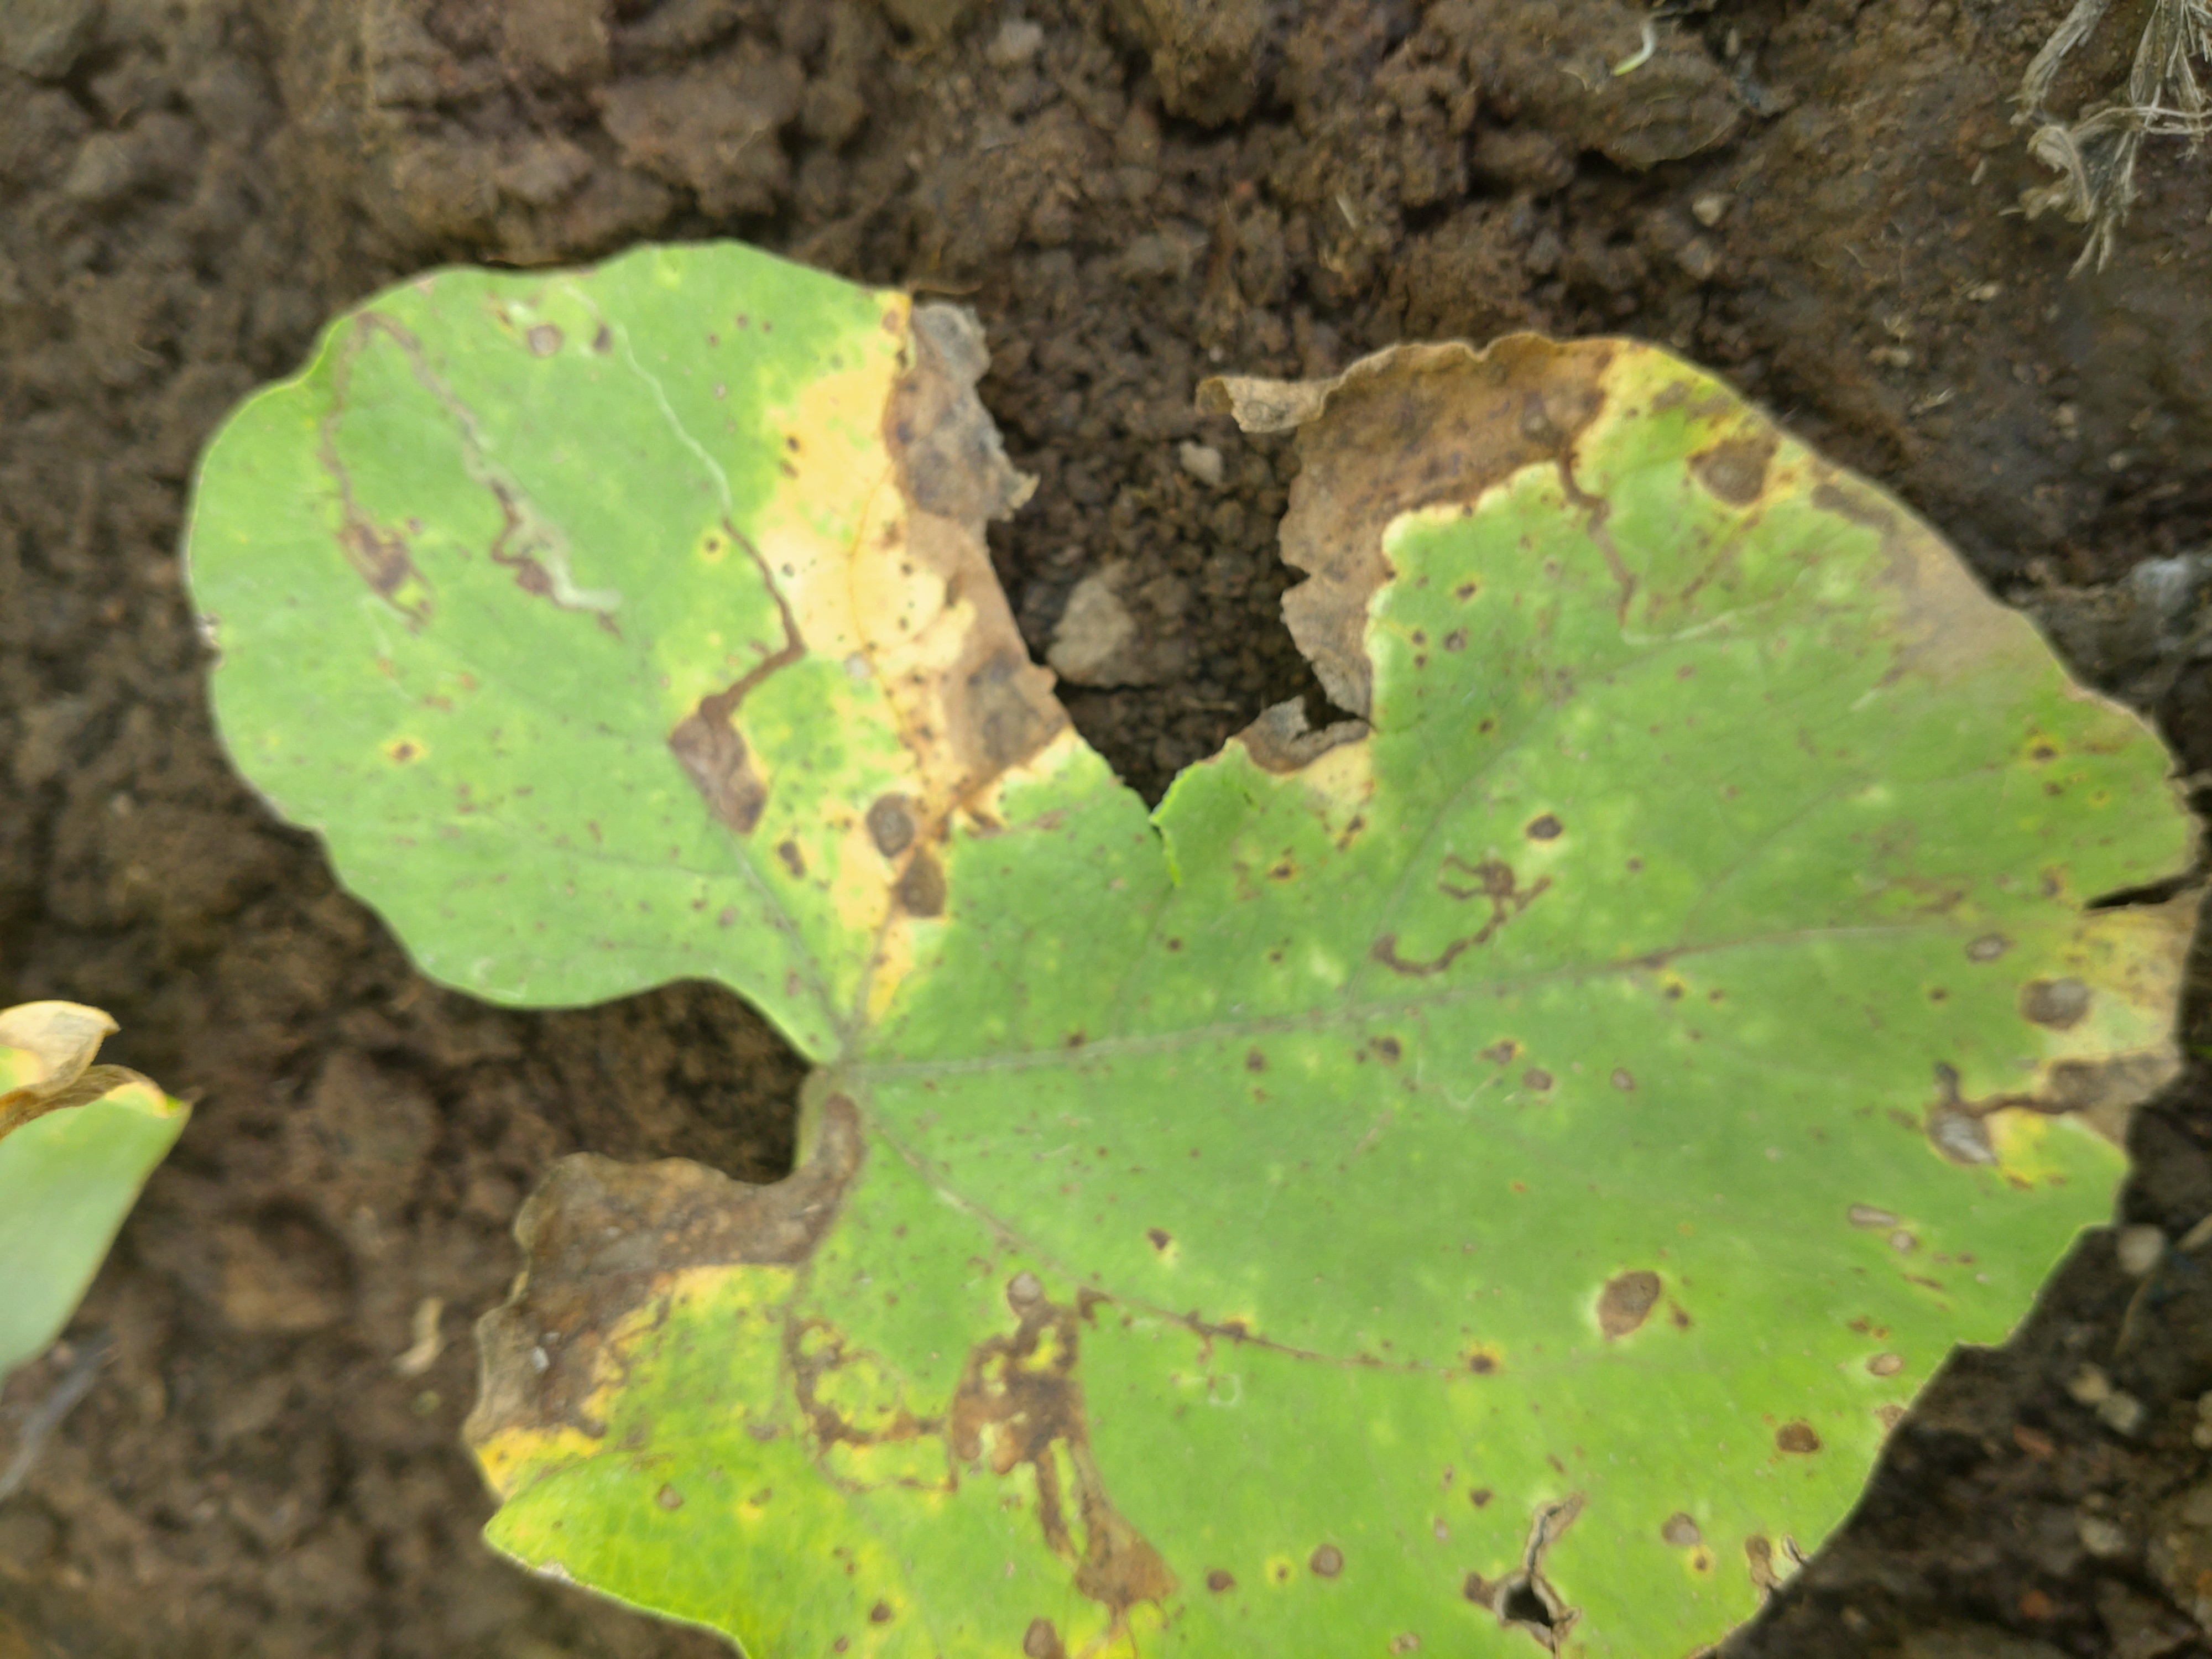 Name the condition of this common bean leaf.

rust
